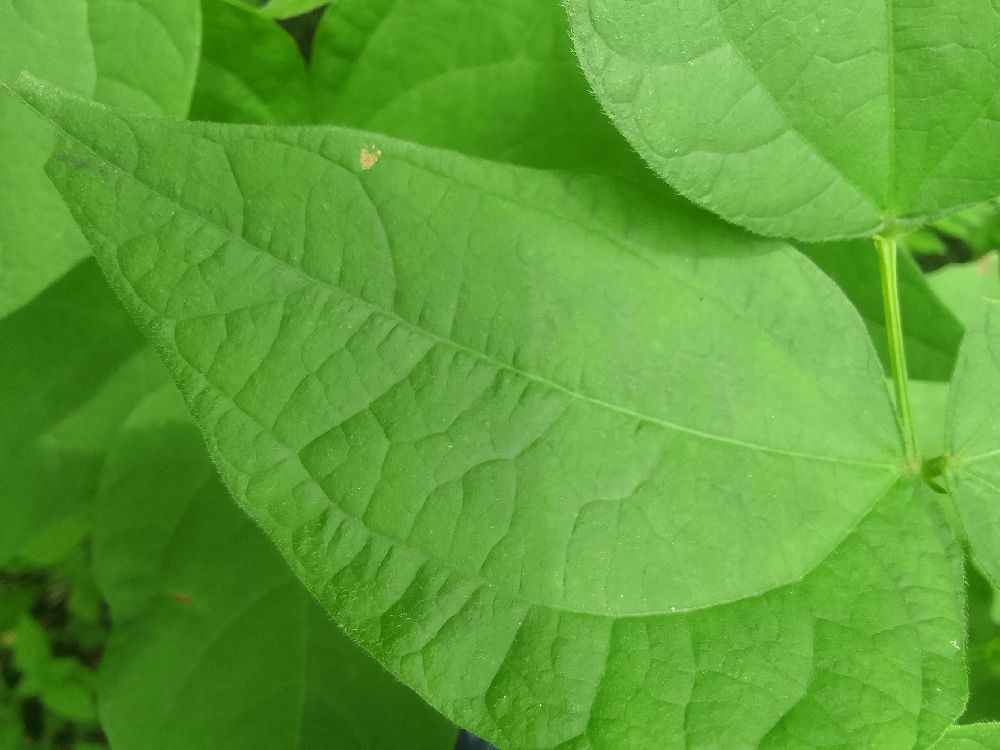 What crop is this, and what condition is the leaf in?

common bean, healthy
